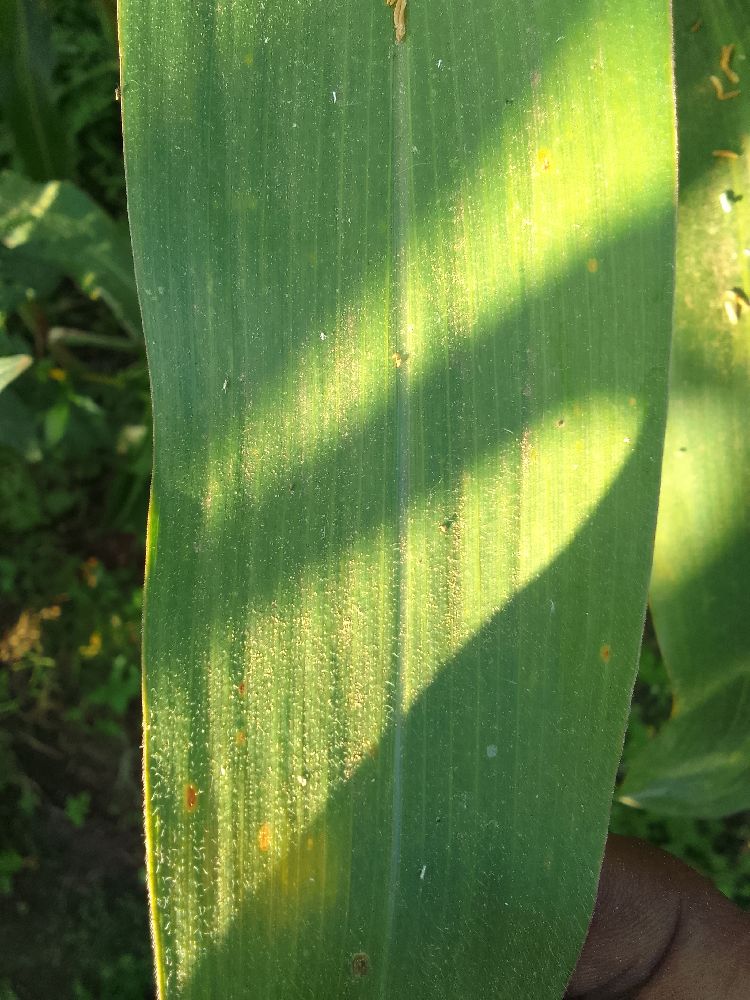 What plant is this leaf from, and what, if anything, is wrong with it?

maize, healthy
